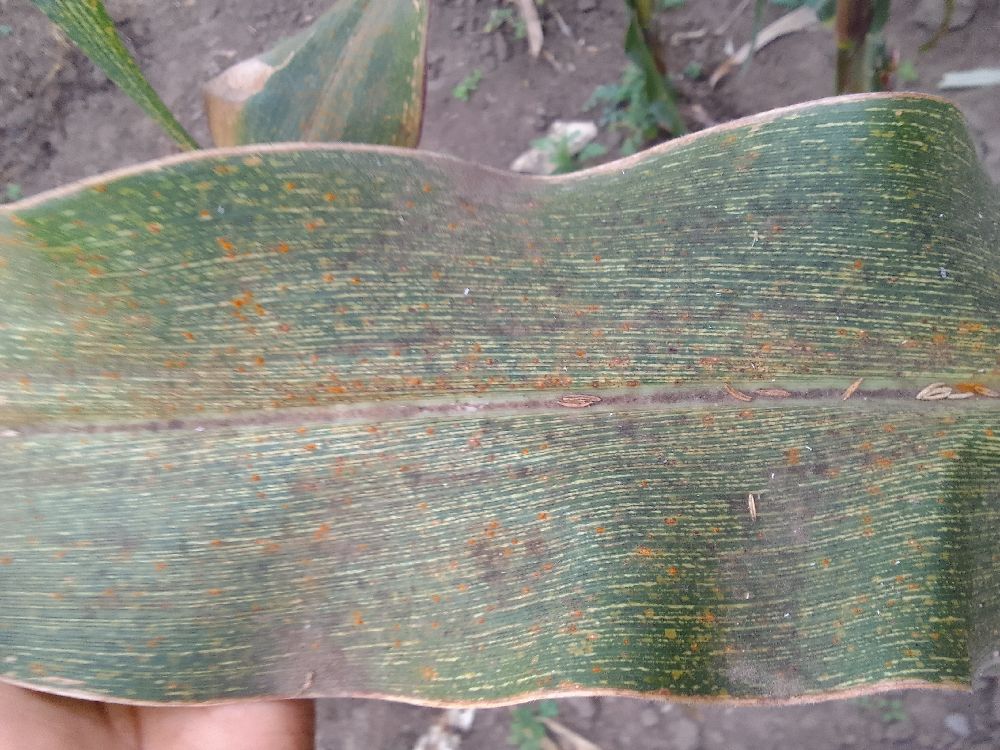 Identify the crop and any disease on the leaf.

maize, maize streak virus
